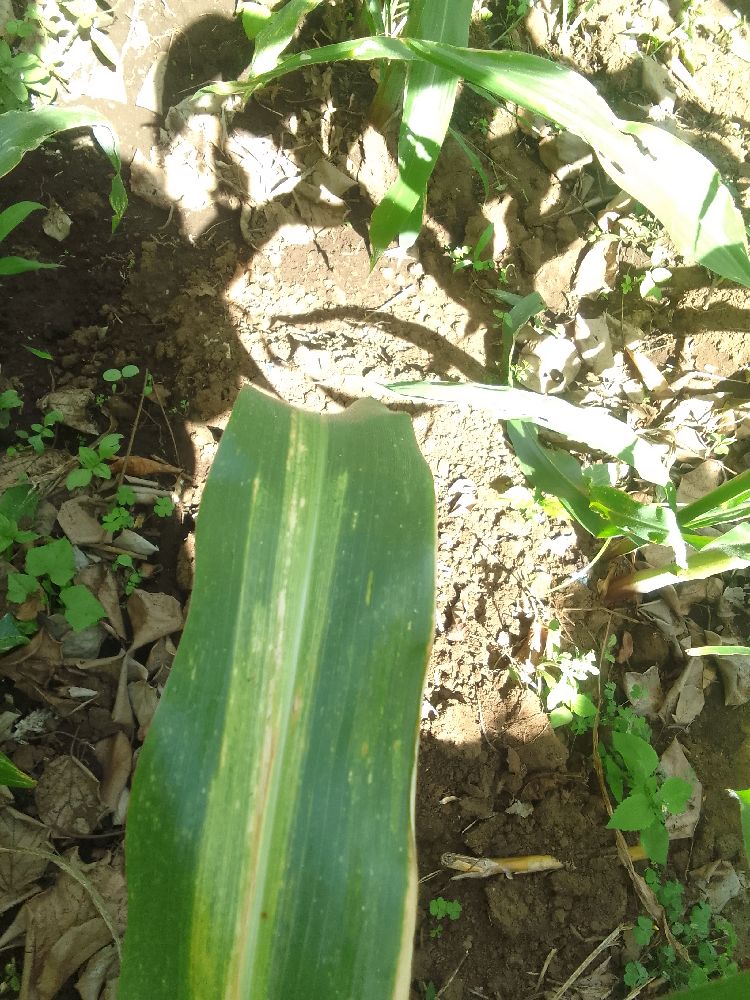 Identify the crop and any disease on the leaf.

maize, maize lethal necrosis
